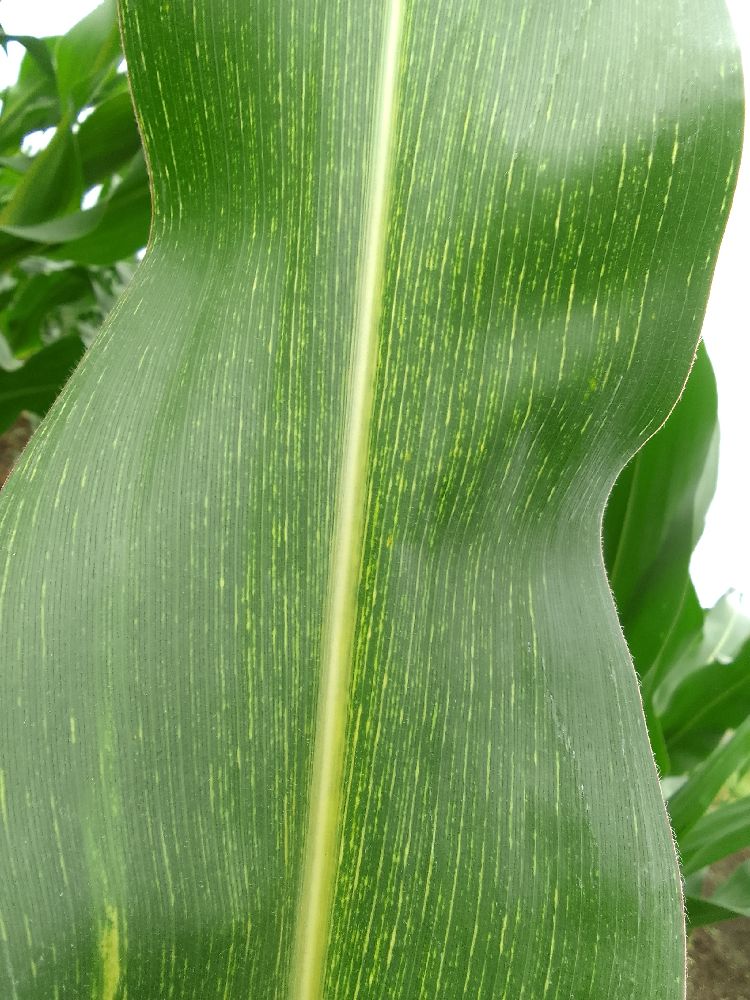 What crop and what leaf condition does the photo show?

maize, maize streak virus
